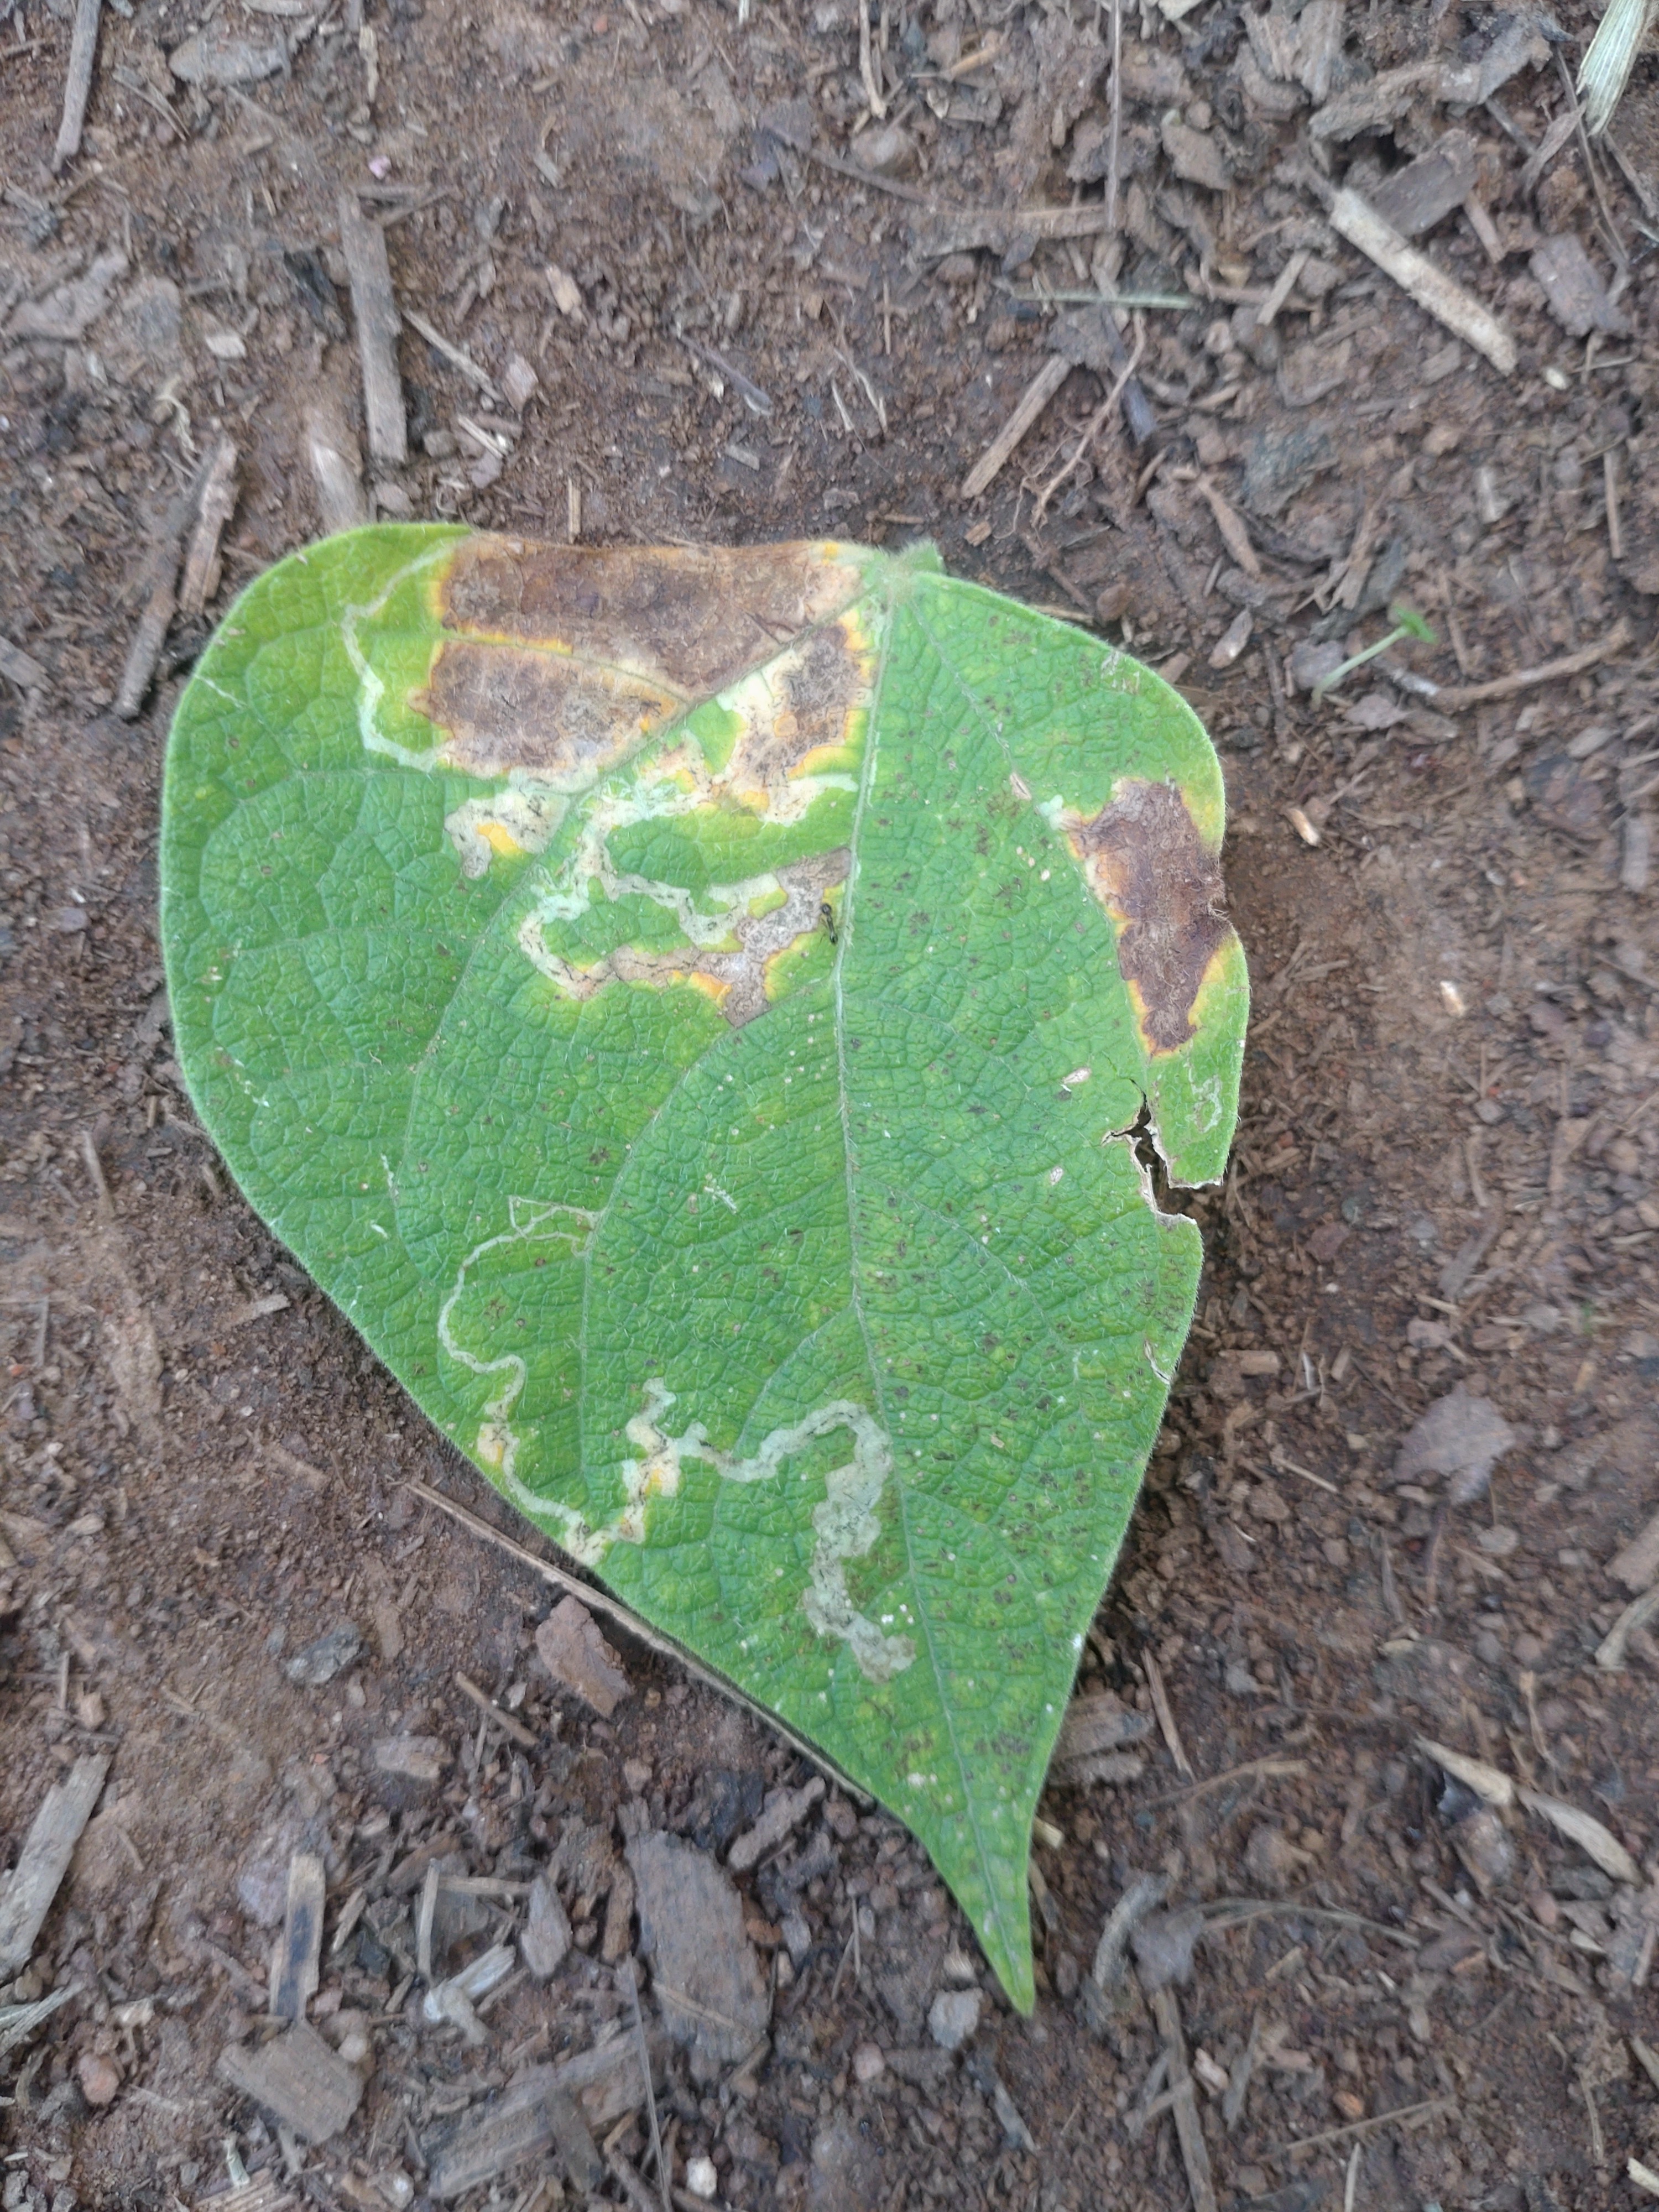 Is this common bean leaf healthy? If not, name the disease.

anthracnose
